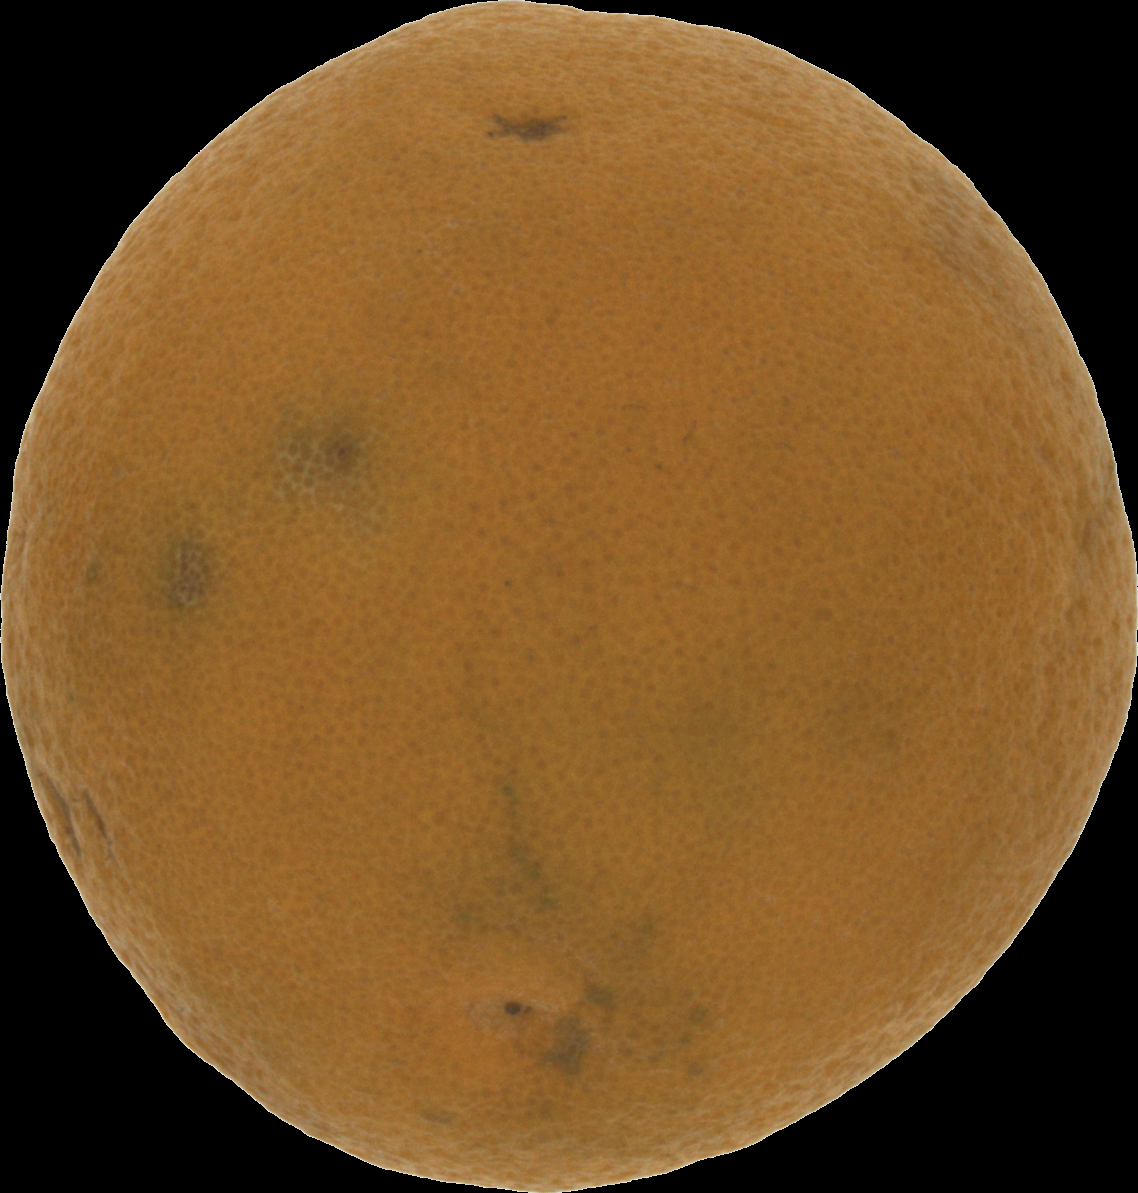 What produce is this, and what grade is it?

orange, bad
